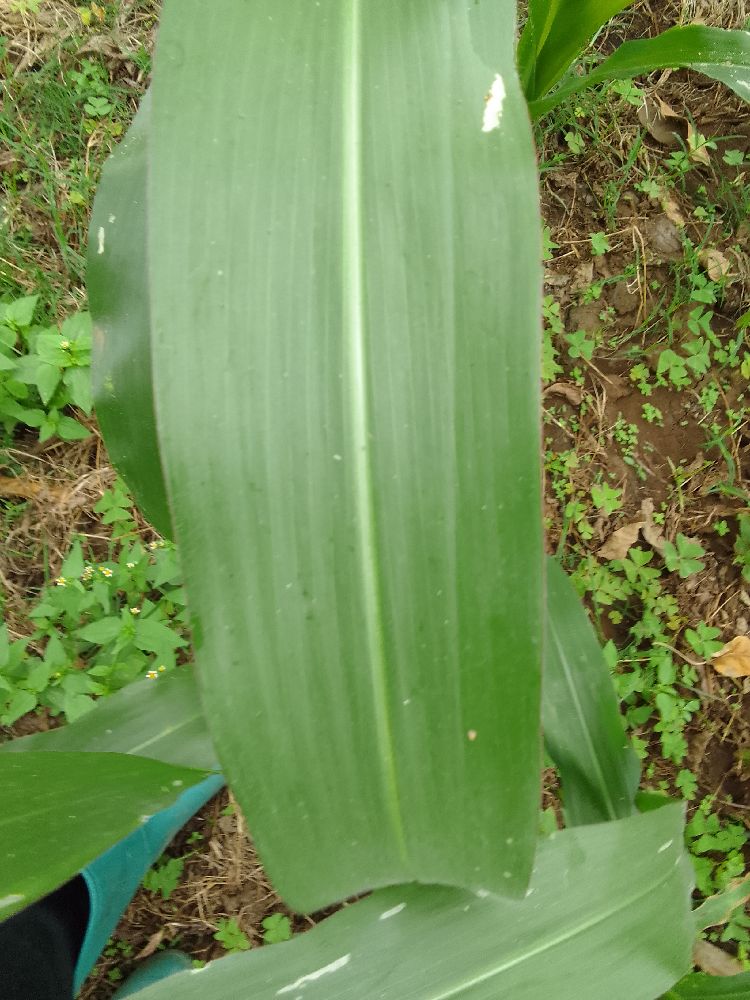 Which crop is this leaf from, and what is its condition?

maize, healthy
